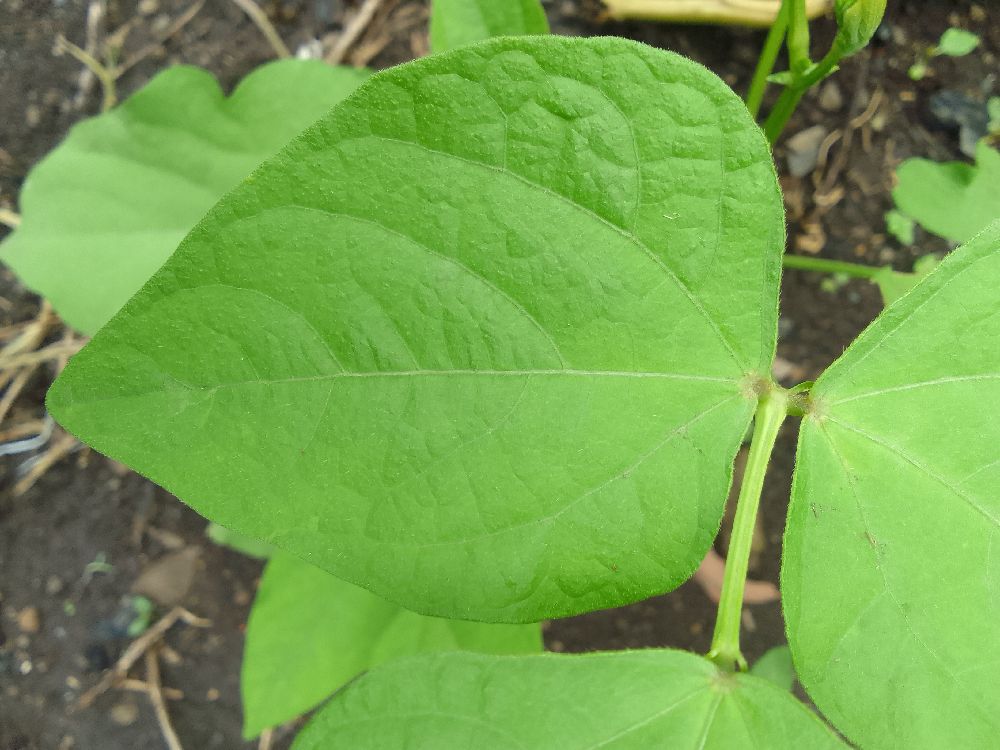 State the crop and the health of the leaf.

common bean, healthy
